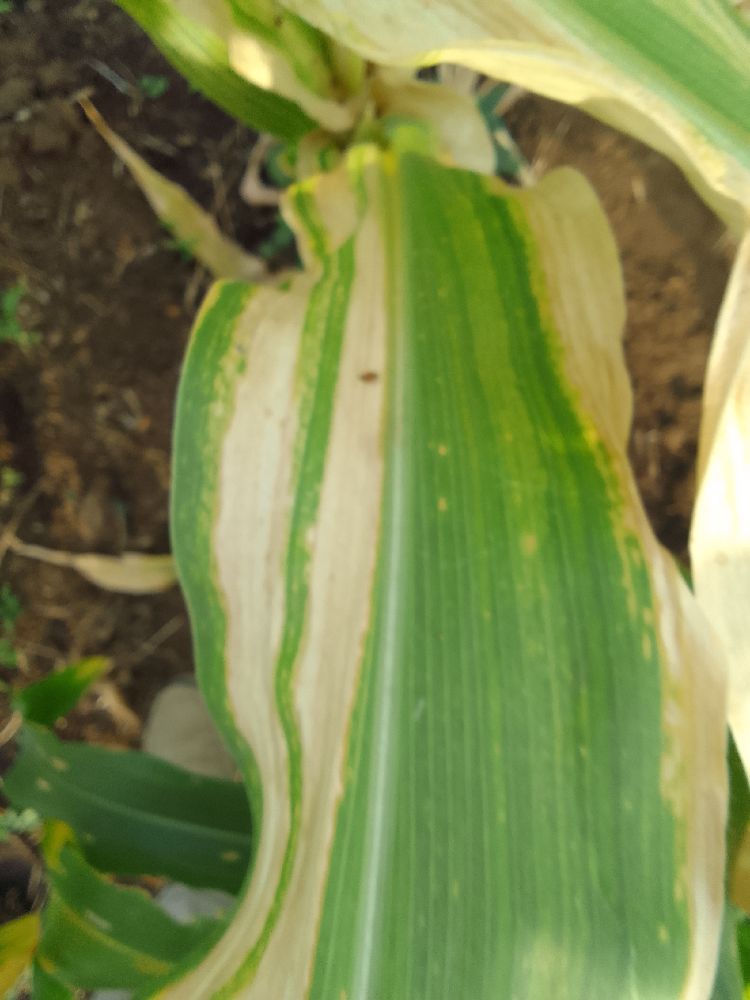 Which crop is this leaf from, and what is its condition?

maize, maize lethal necrosis
